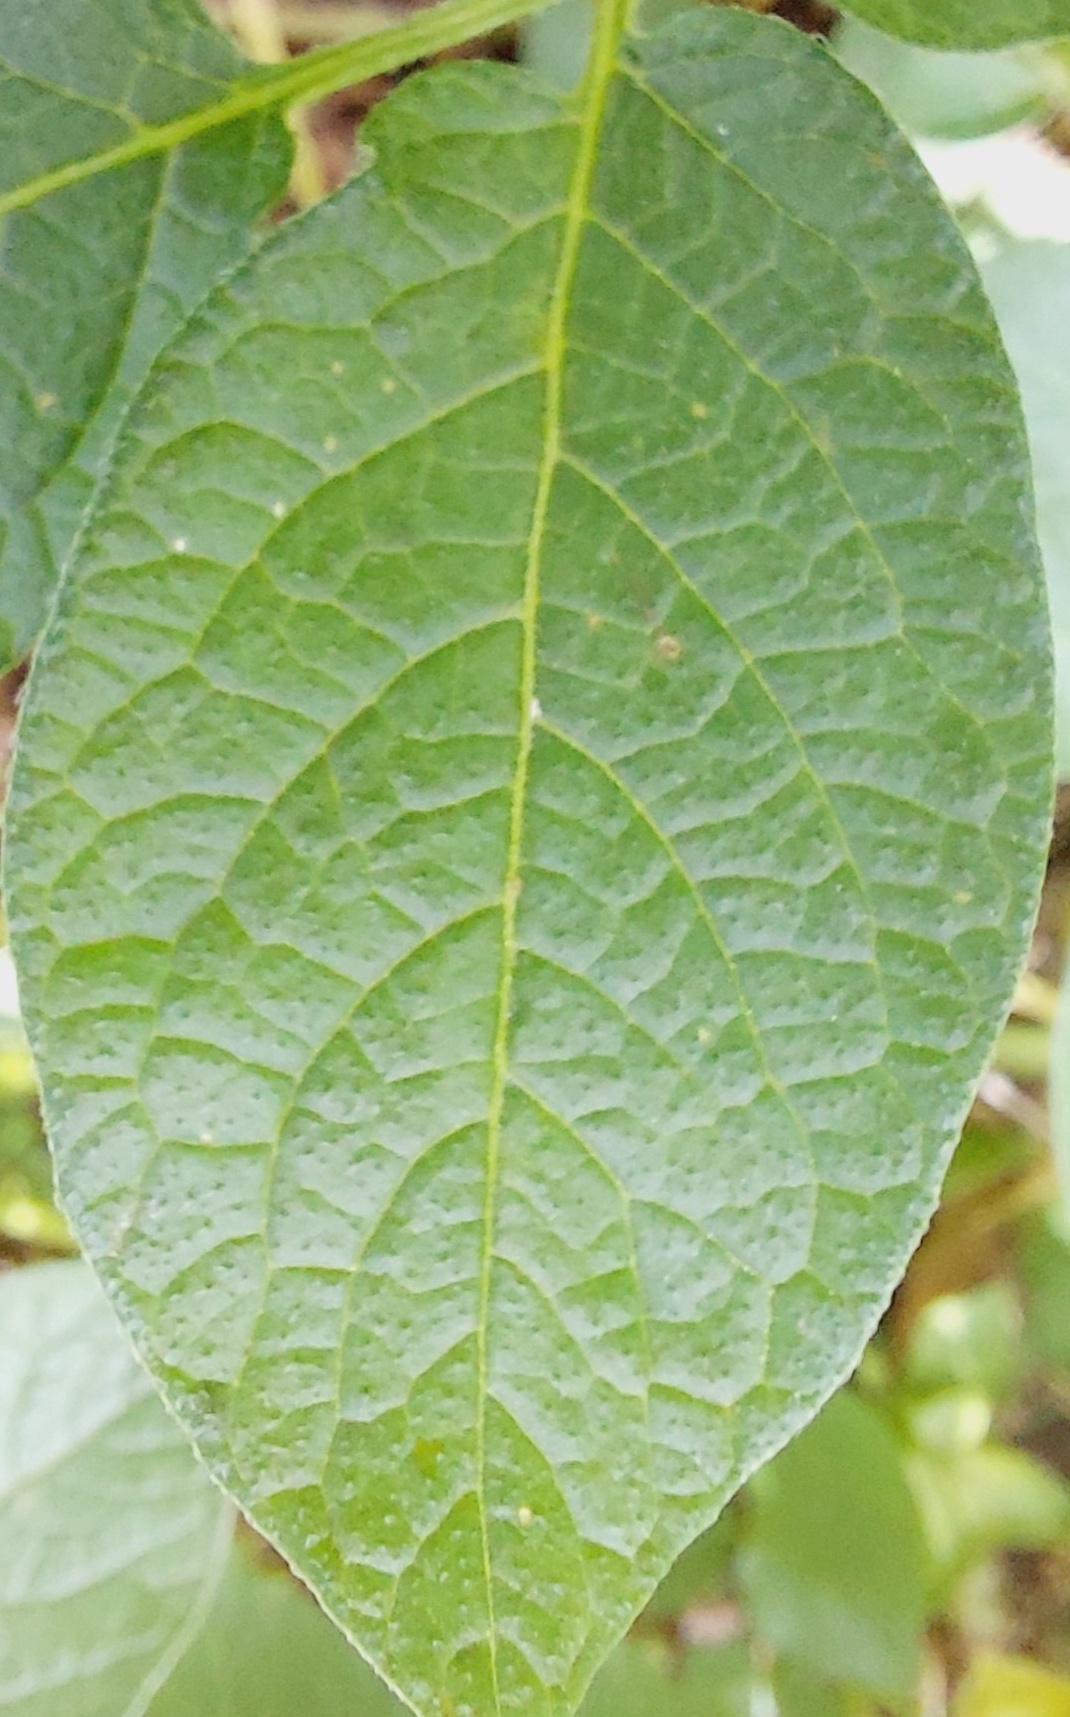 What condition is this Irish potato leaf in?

healthy
